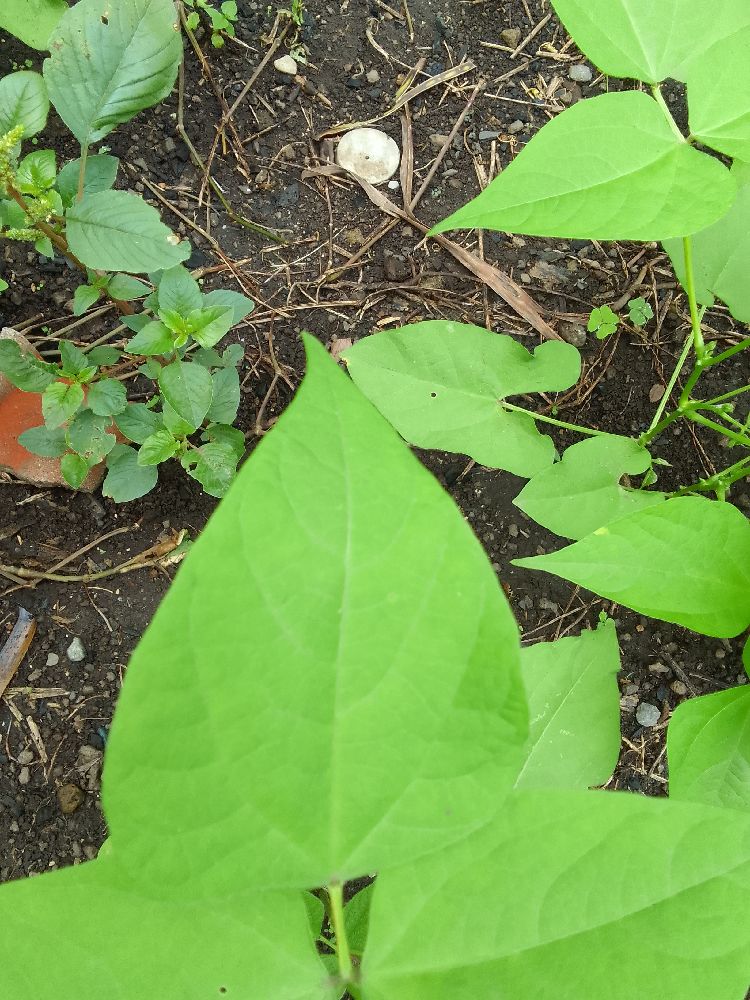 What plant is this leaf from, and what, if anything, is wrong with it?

common bean, healthy
